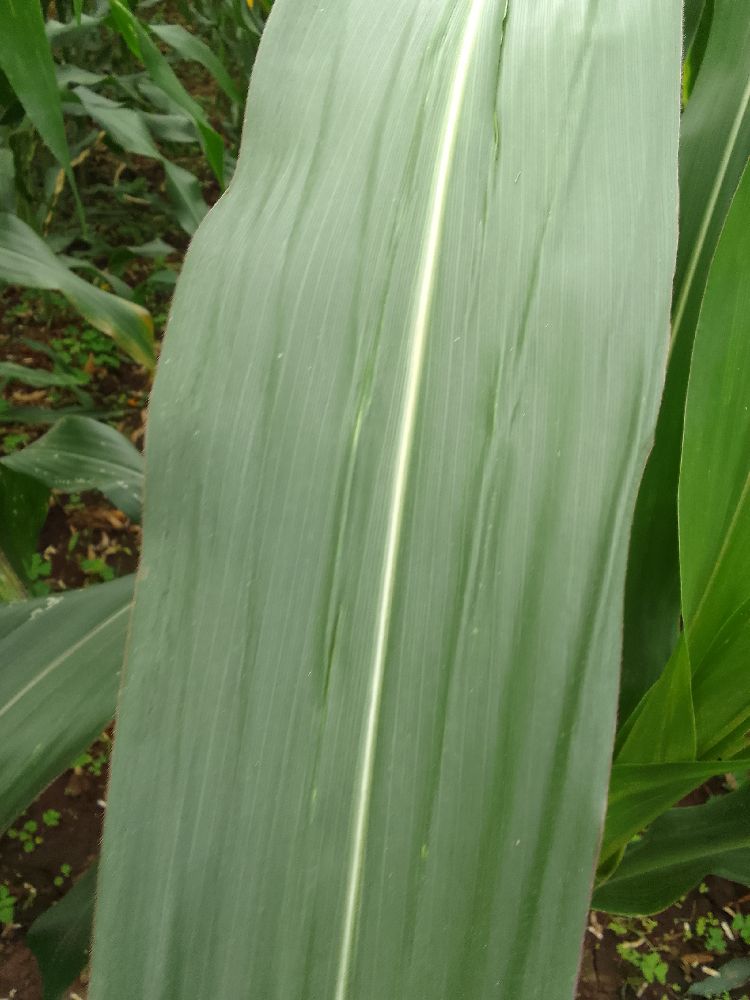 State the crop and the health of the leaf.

maize, healthy
